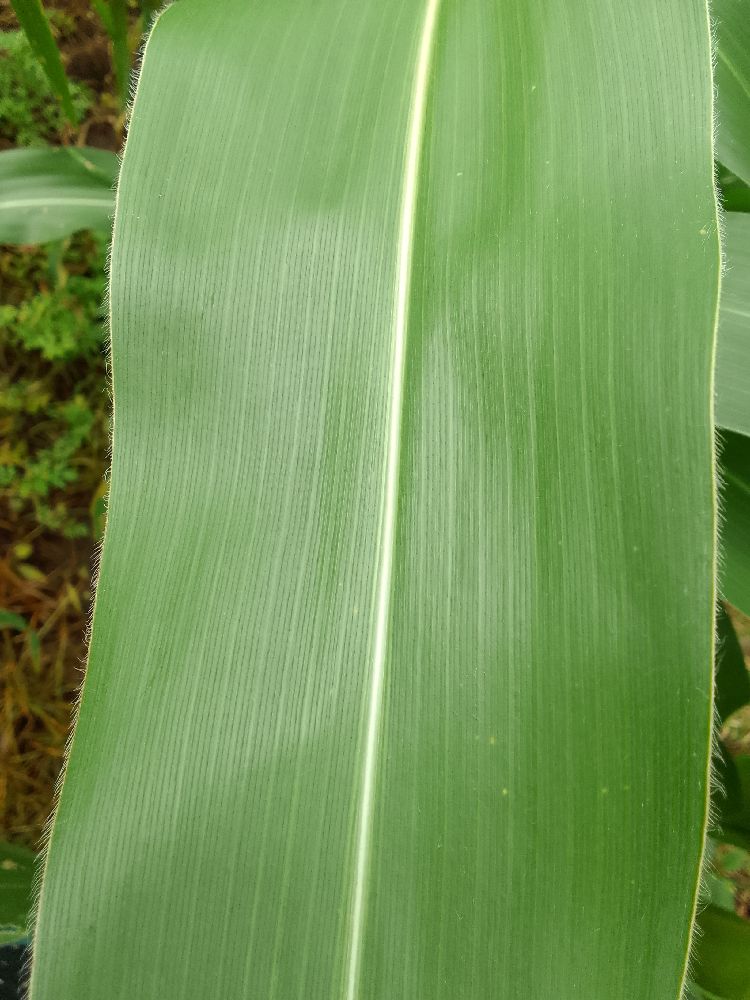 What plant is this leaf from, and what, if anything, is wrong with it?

maize, healthy
